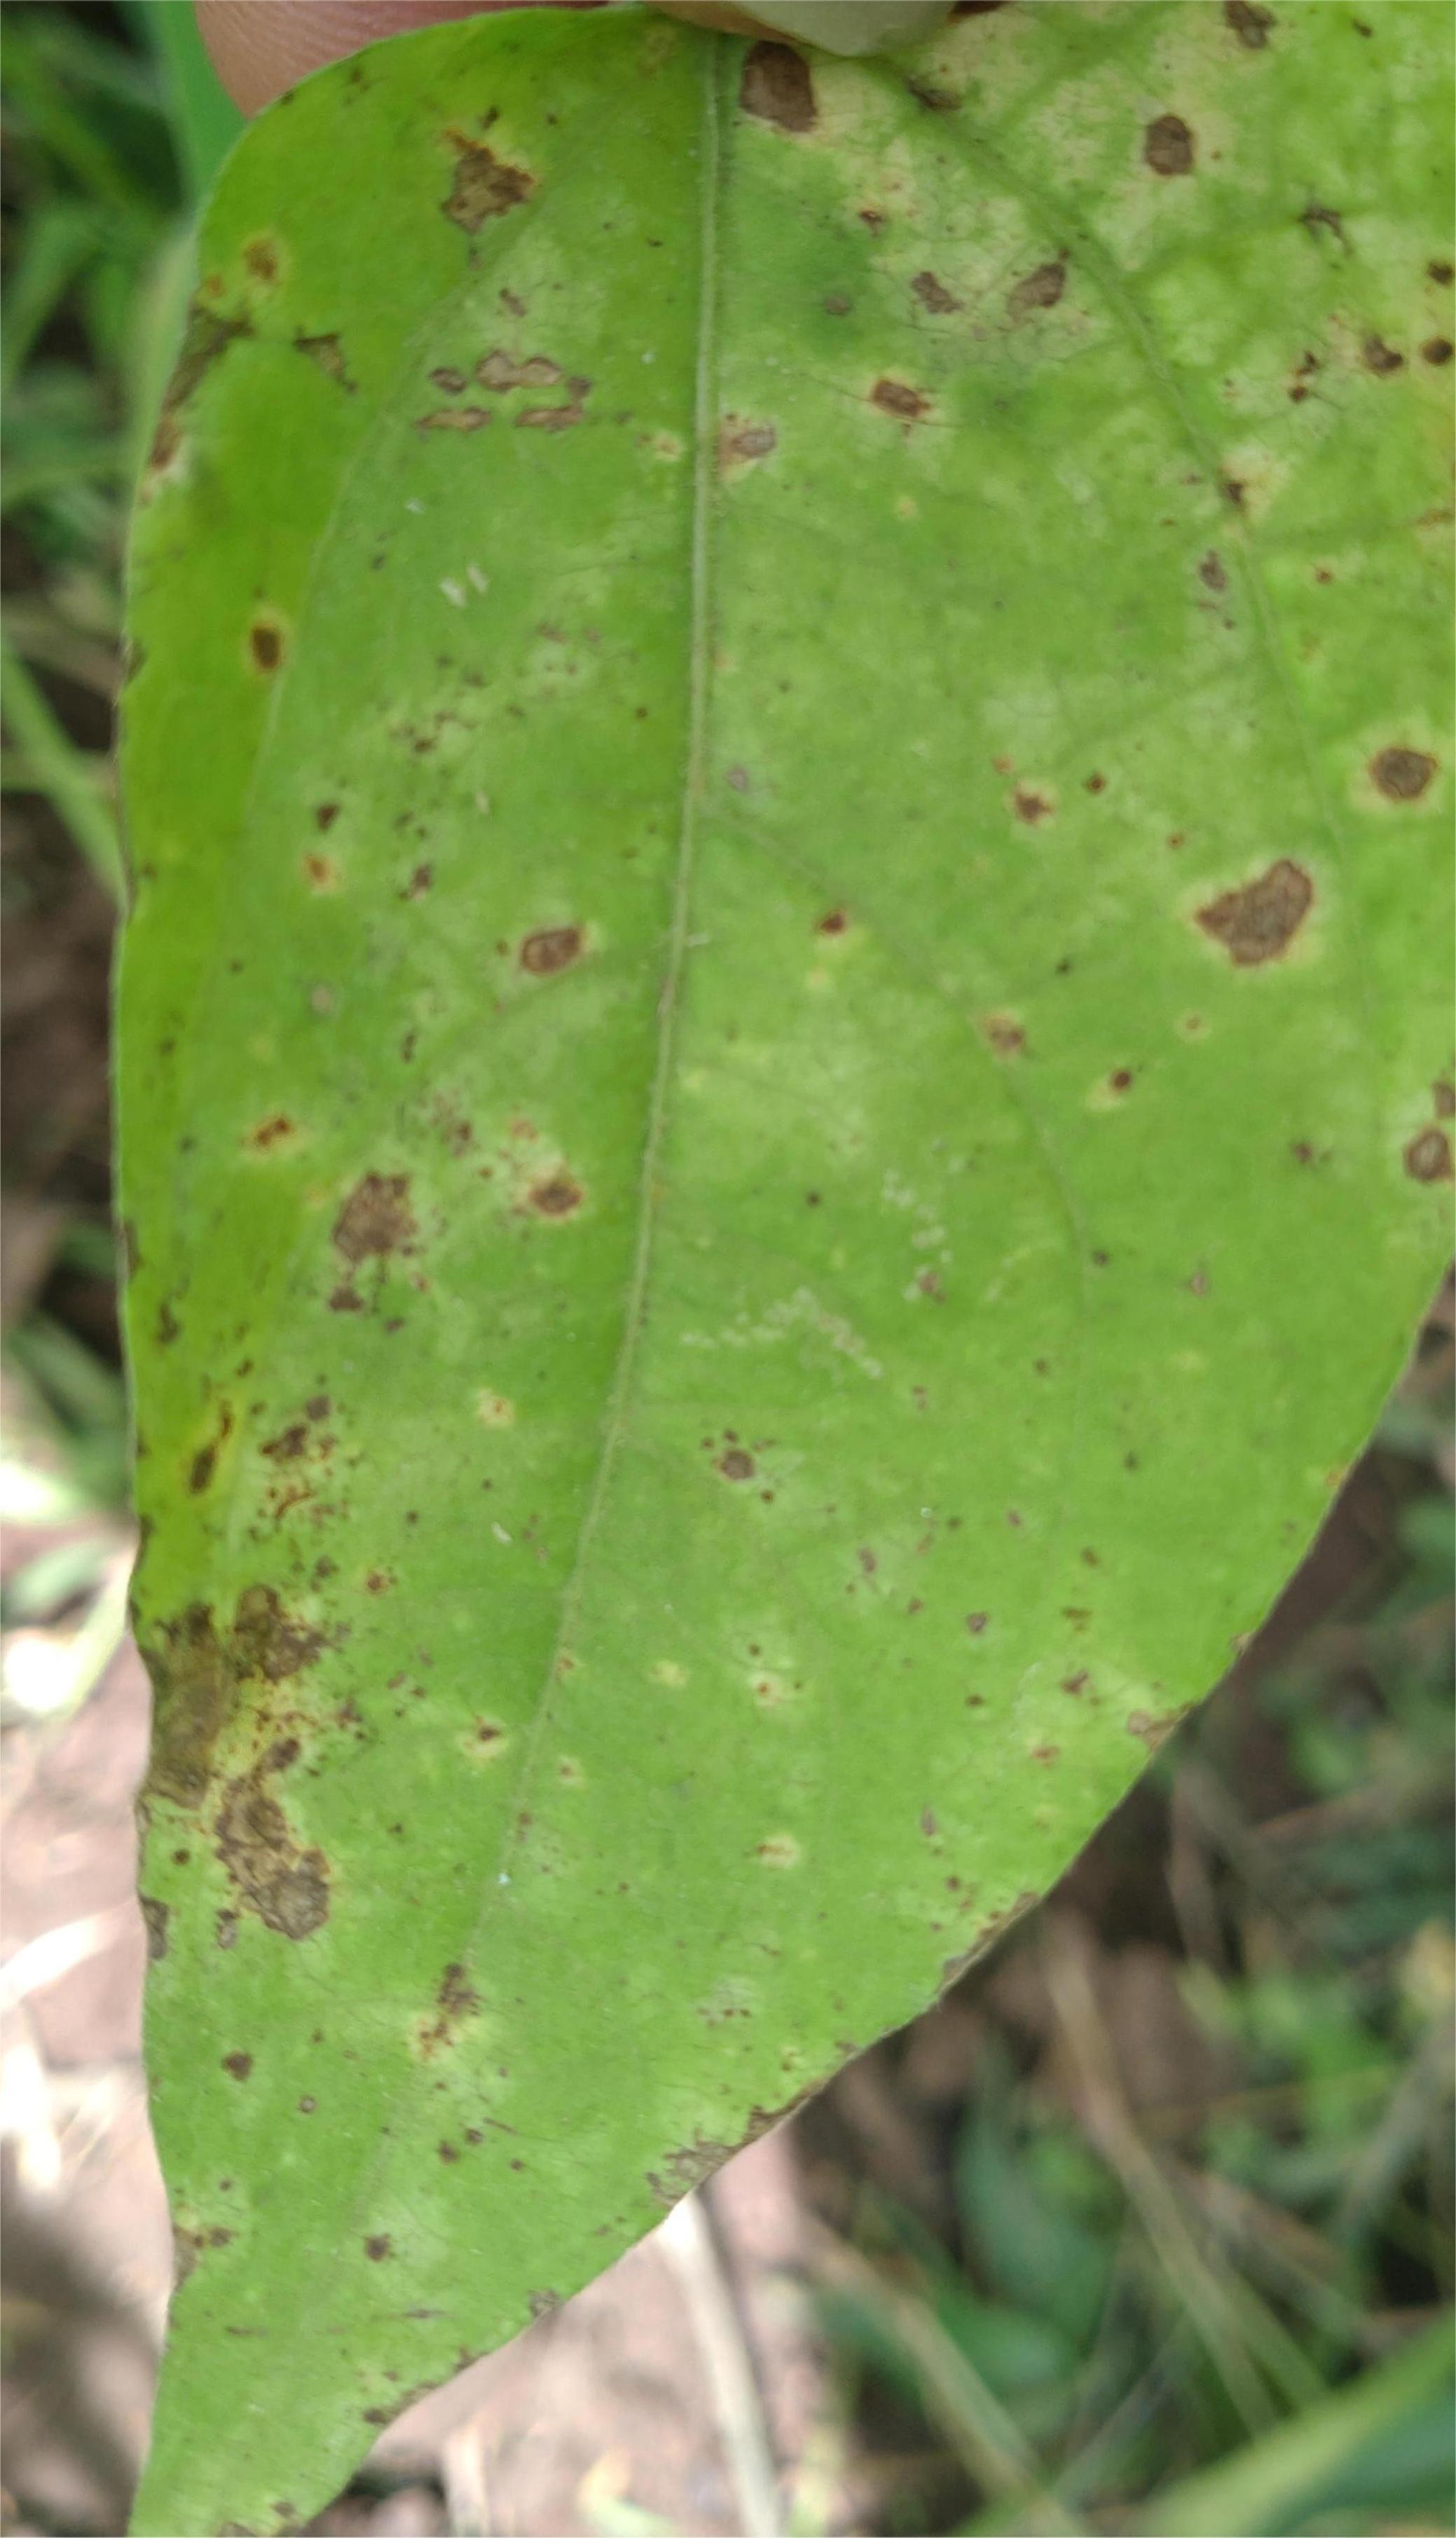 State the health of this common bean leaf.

rust
